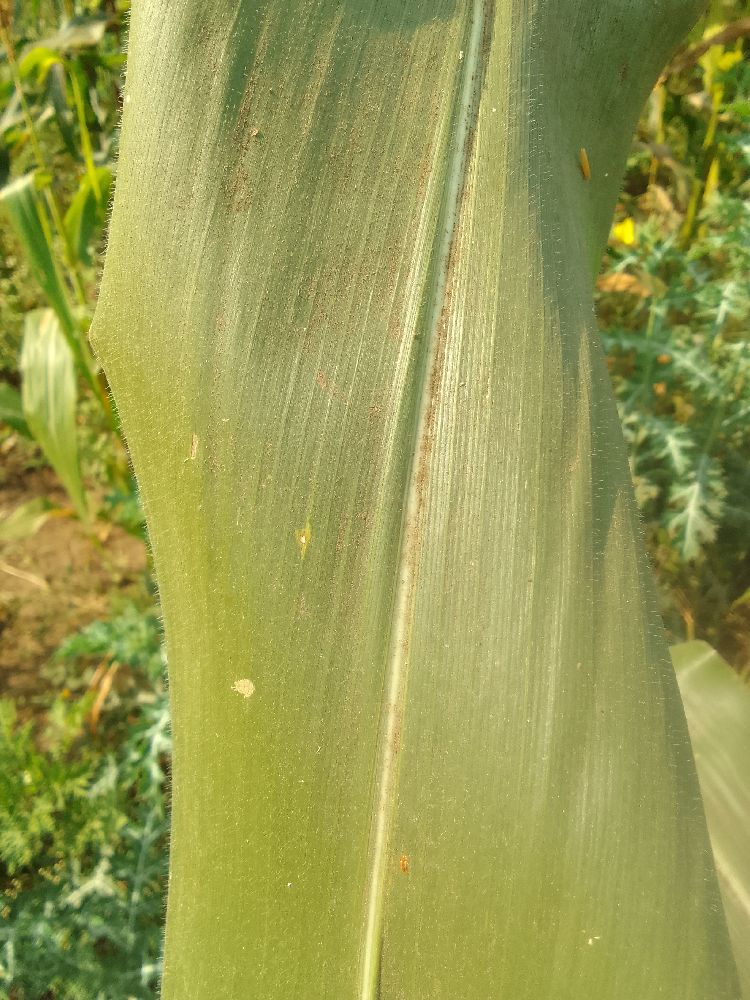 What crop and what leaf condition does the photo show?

maize, healthy
